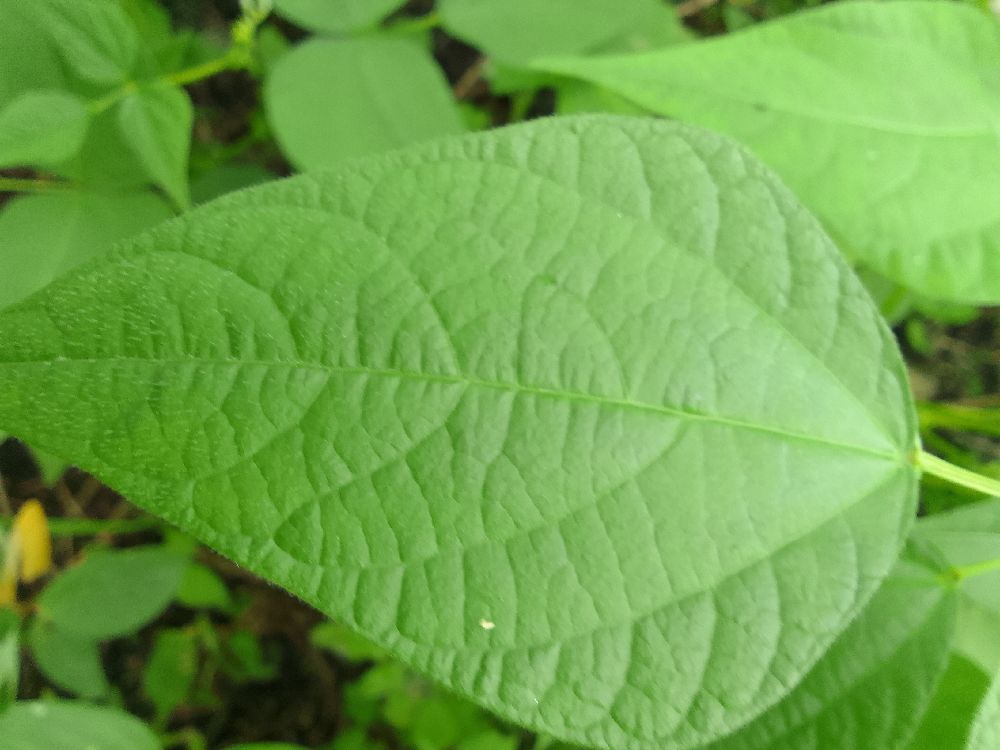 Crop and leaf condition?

common bean, healthy
